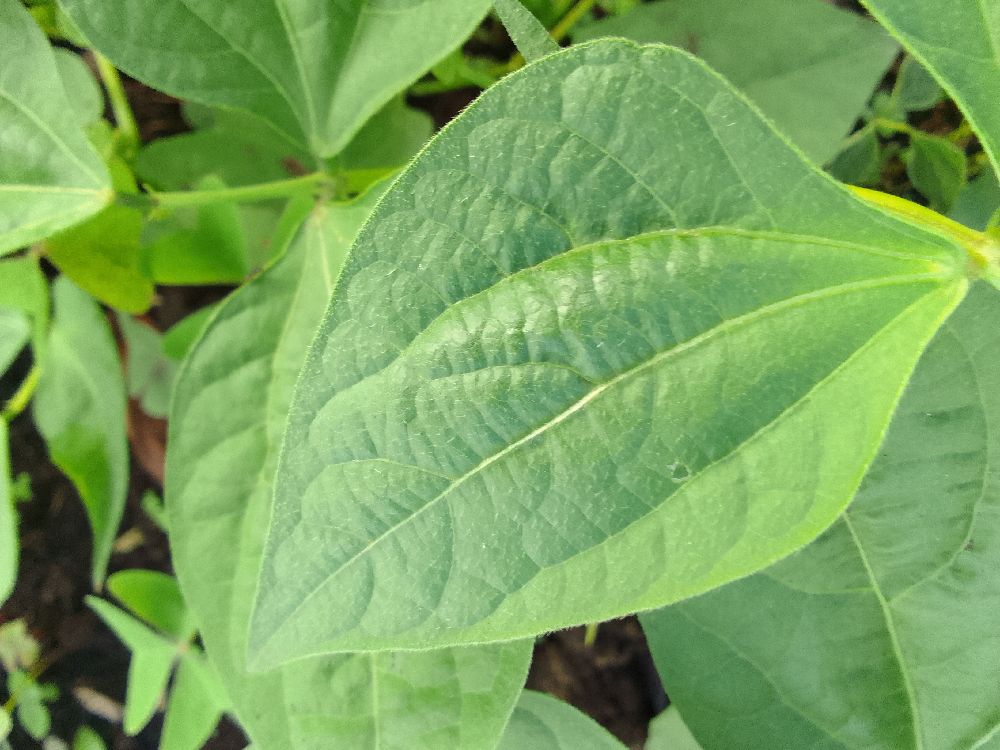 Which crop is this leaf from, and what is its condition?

common bean, healthy
